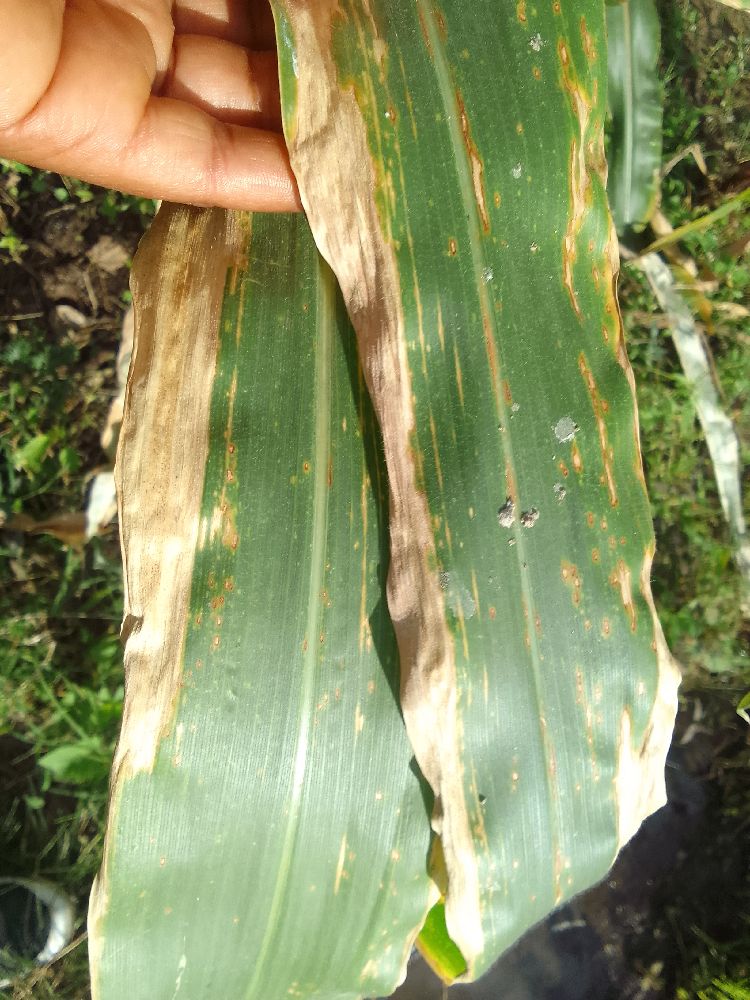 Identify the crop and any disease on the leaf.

maize, maize lethal necrosis
